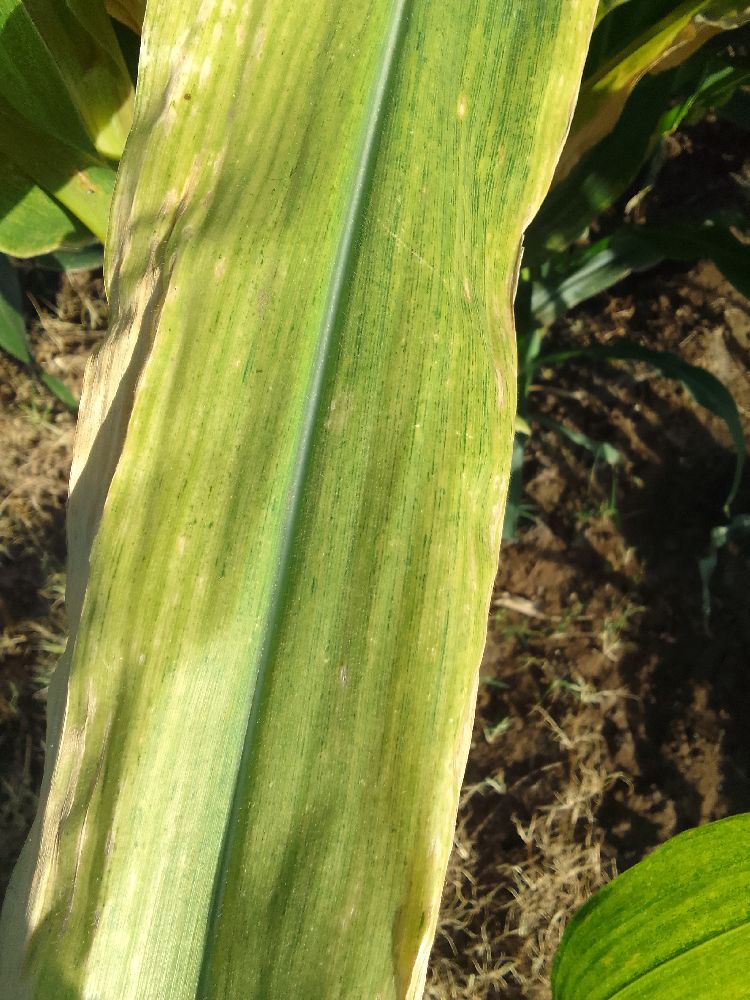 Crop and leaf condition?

maize, maize lethal necrosis
